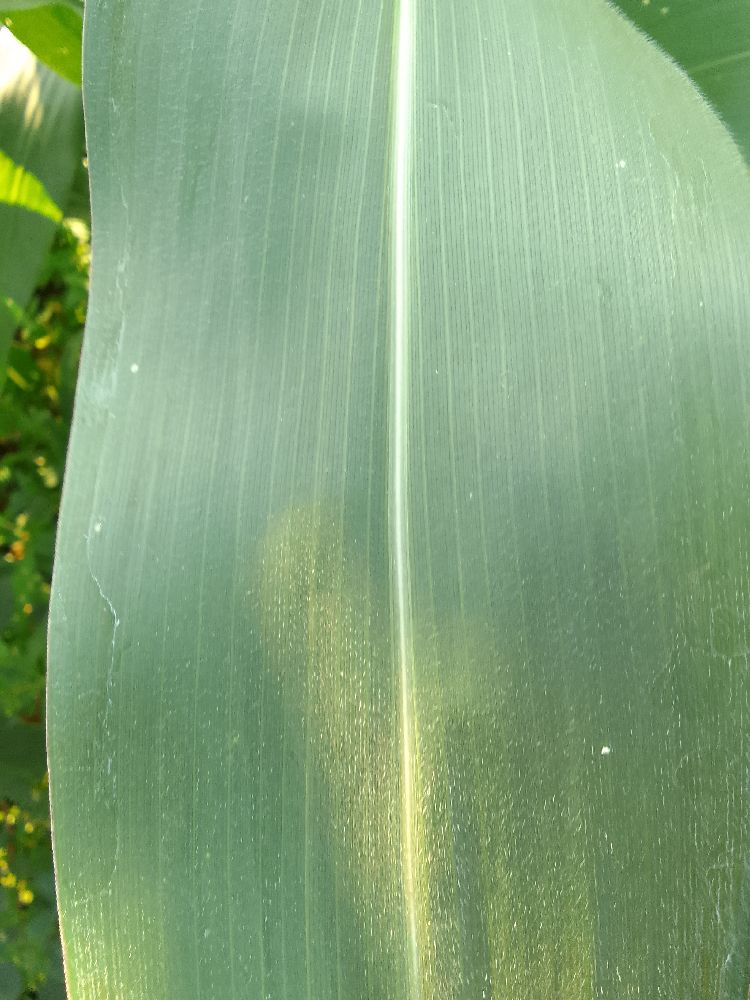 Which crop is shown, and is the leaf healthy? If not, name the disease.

maize, healthy
